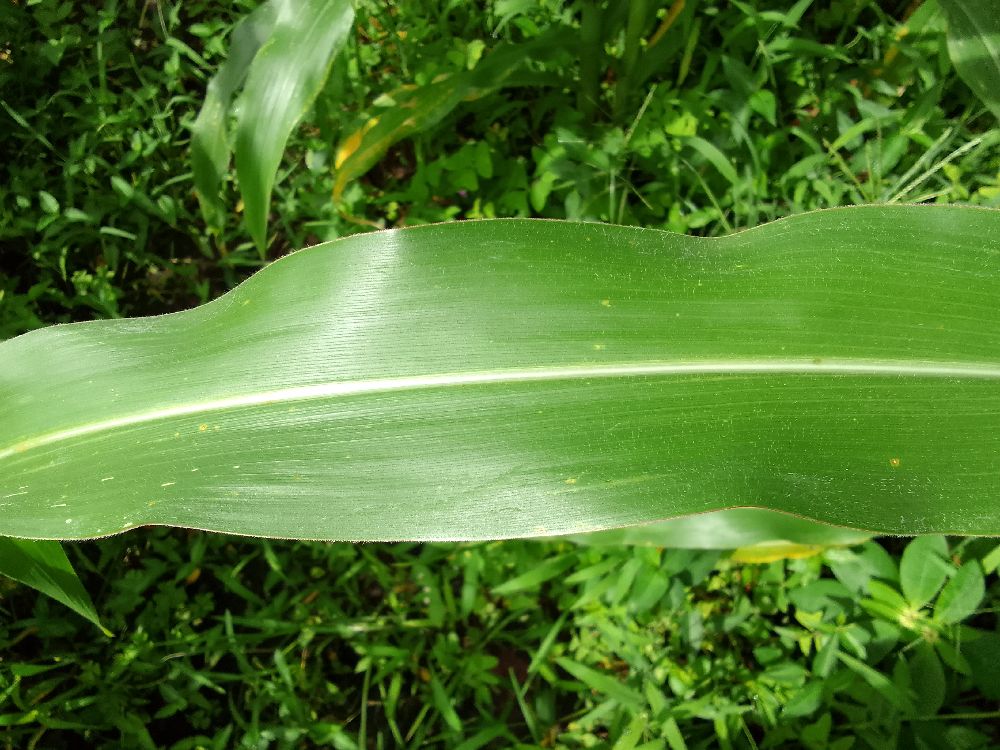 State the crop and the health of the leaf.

maize, healthy
